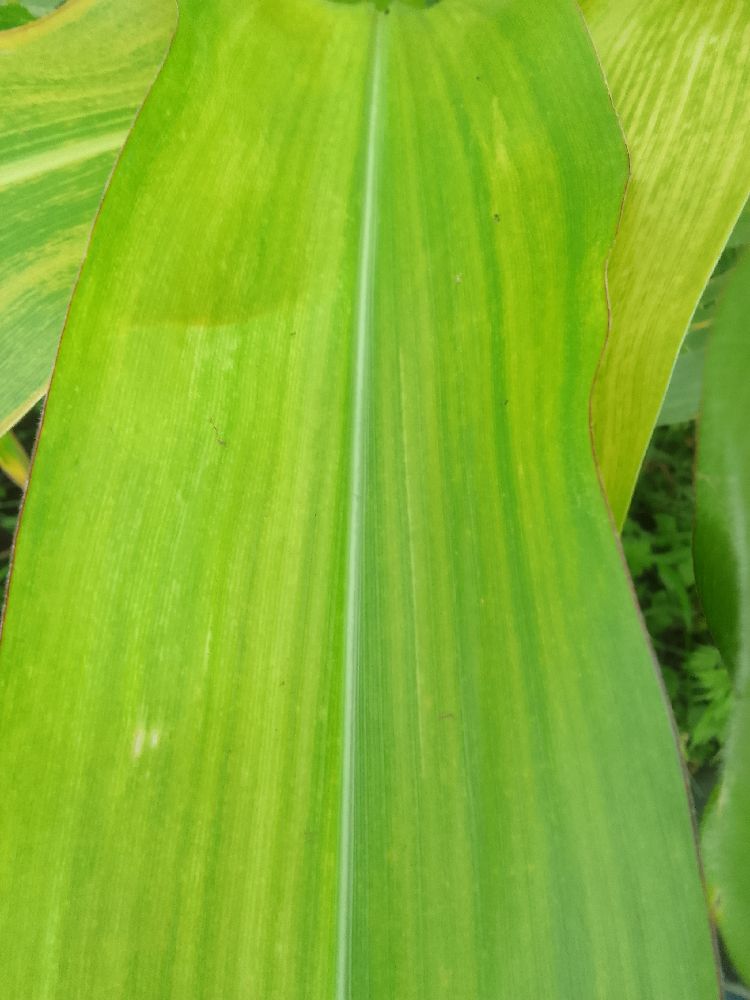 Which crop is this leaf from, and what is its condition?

maize, maize lethal necrosis
